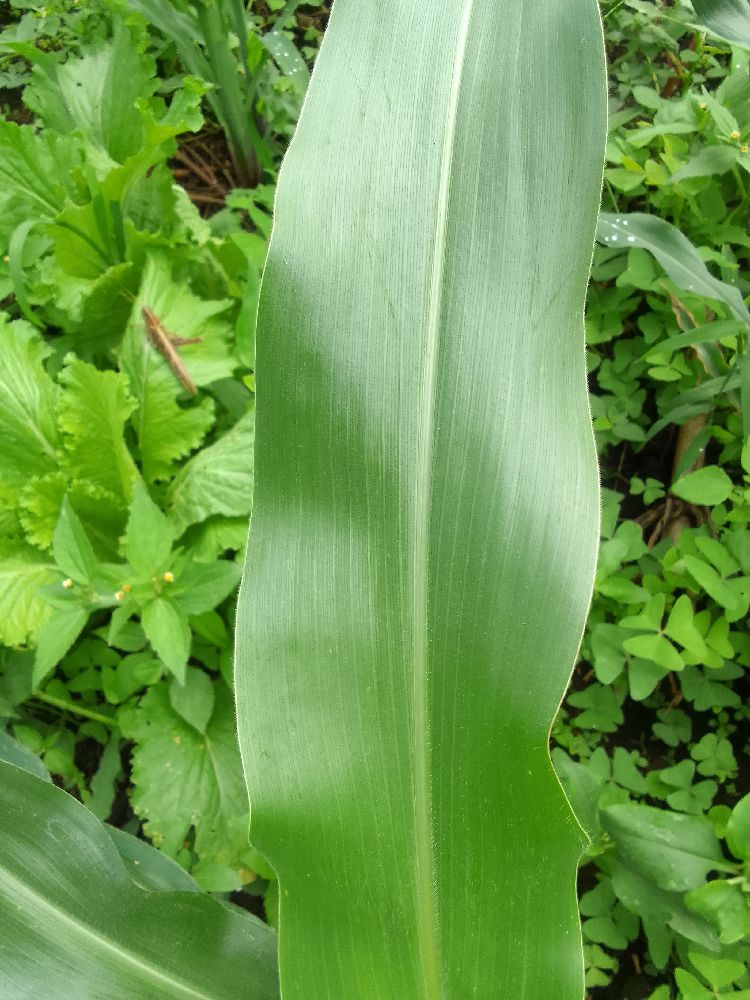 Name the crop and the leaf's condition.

maize, healthy
